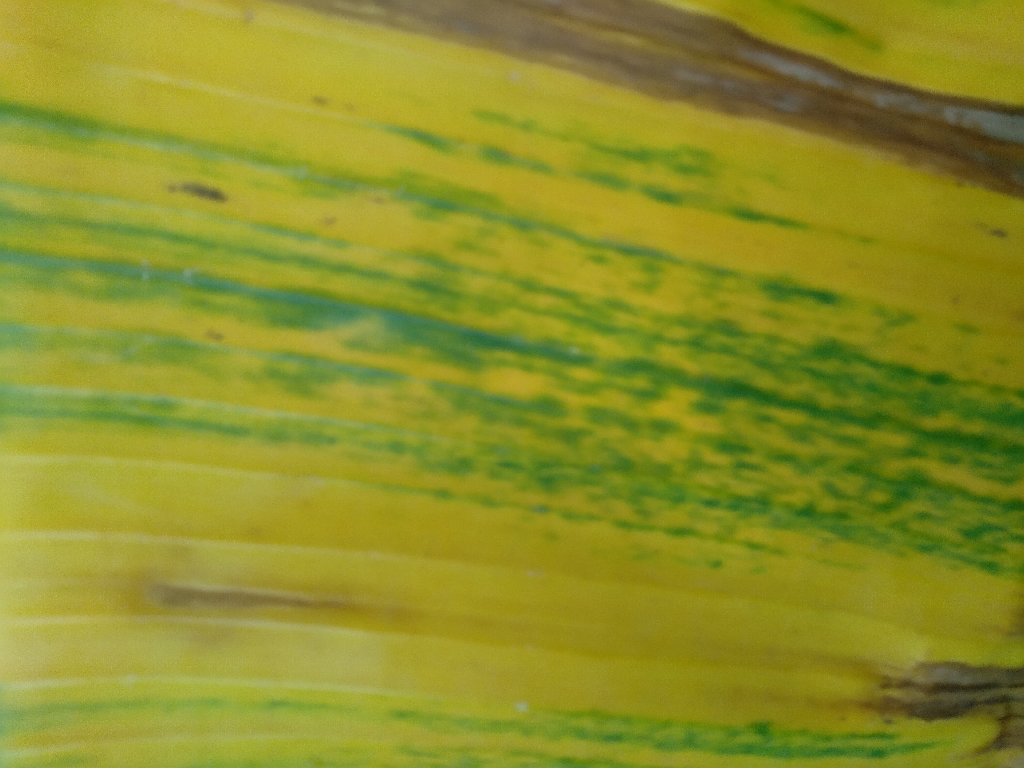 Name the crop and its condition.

banana, fusarium wilt race 1
